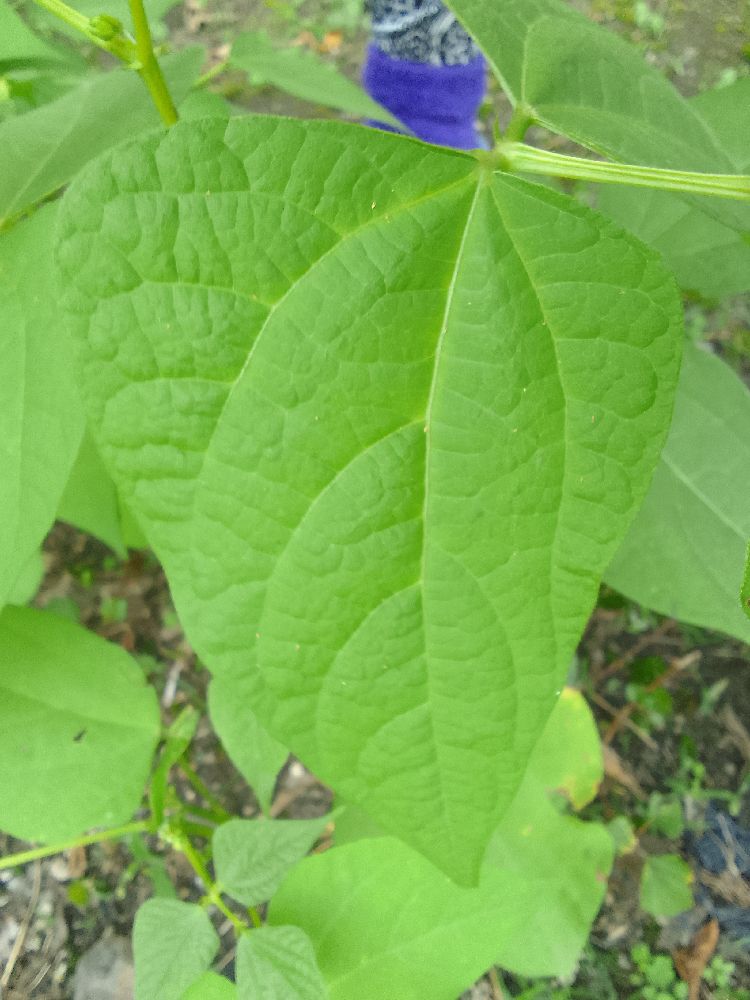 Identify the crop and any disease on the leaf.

common bean, healthy
